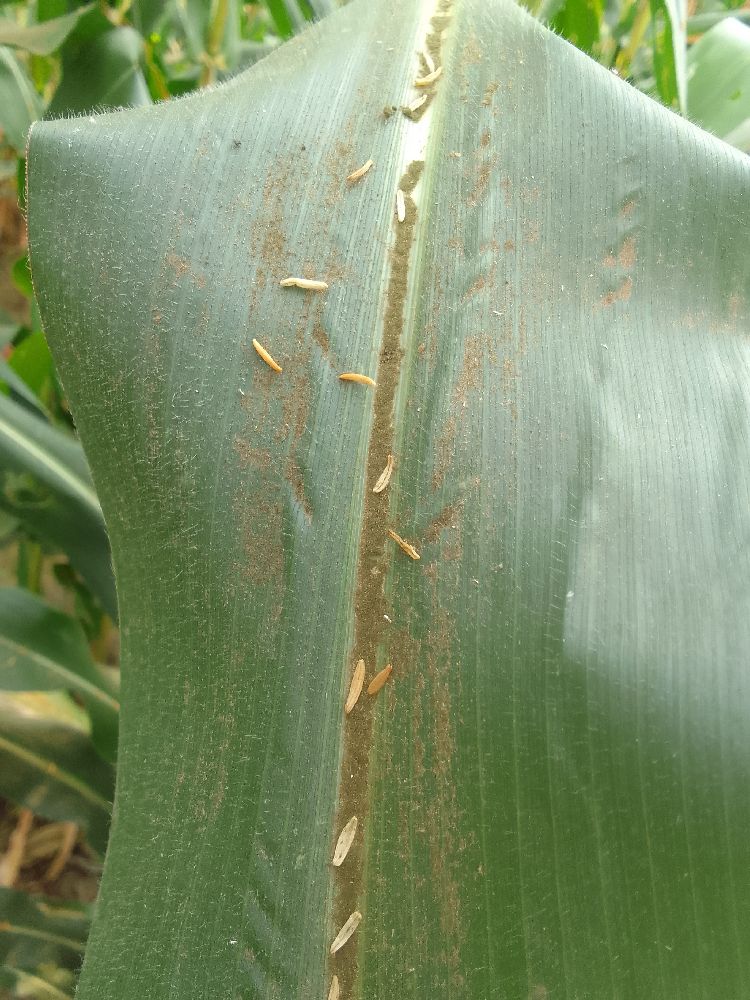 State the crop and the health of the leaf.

maize, healthy
